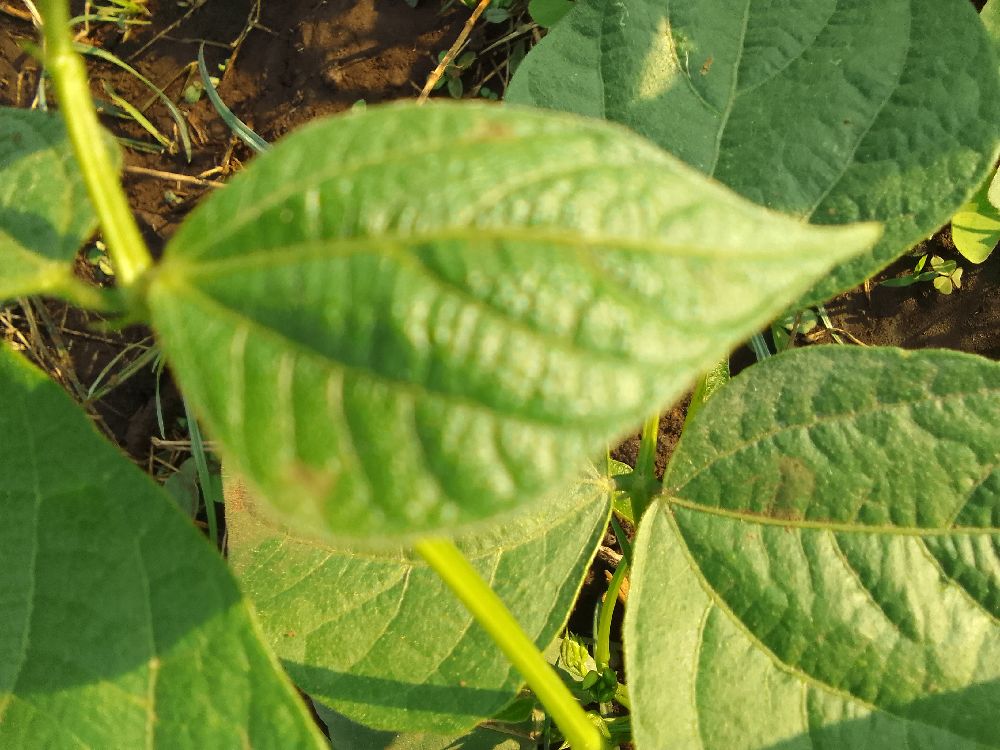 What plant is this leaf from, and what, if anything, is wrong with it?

common bean, healthy
